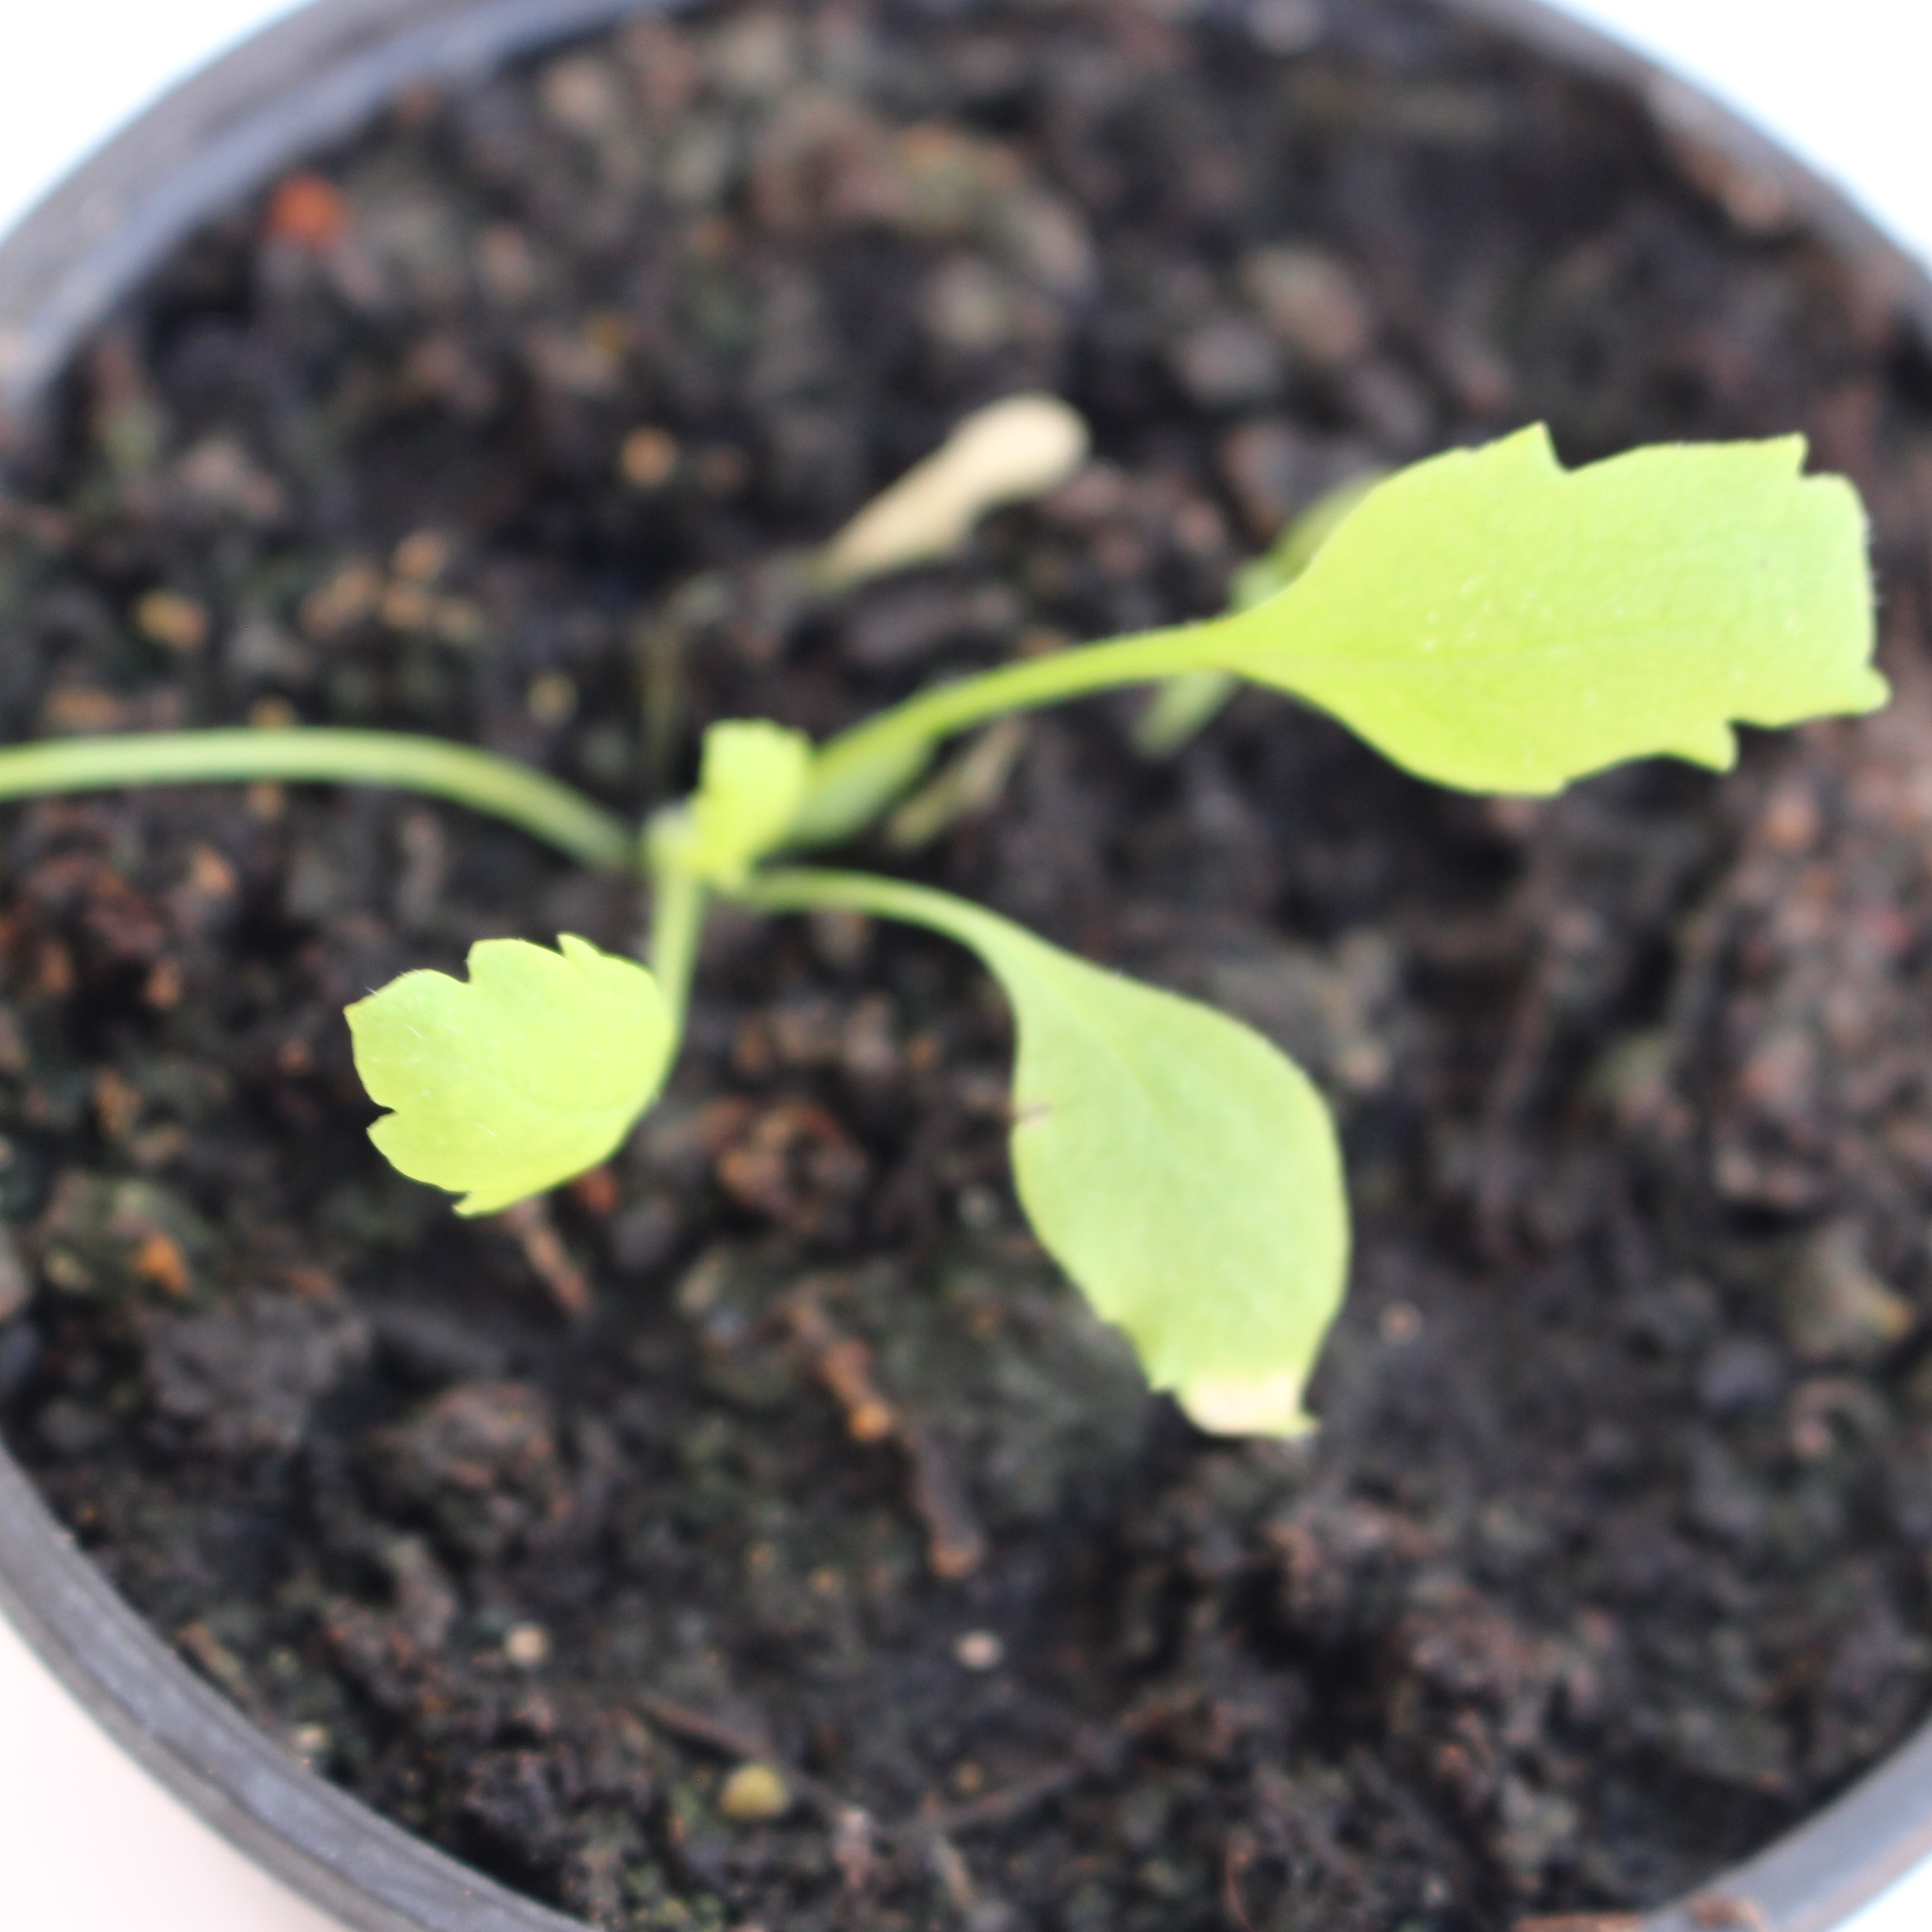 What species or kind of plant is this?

Papaver rhoeas
